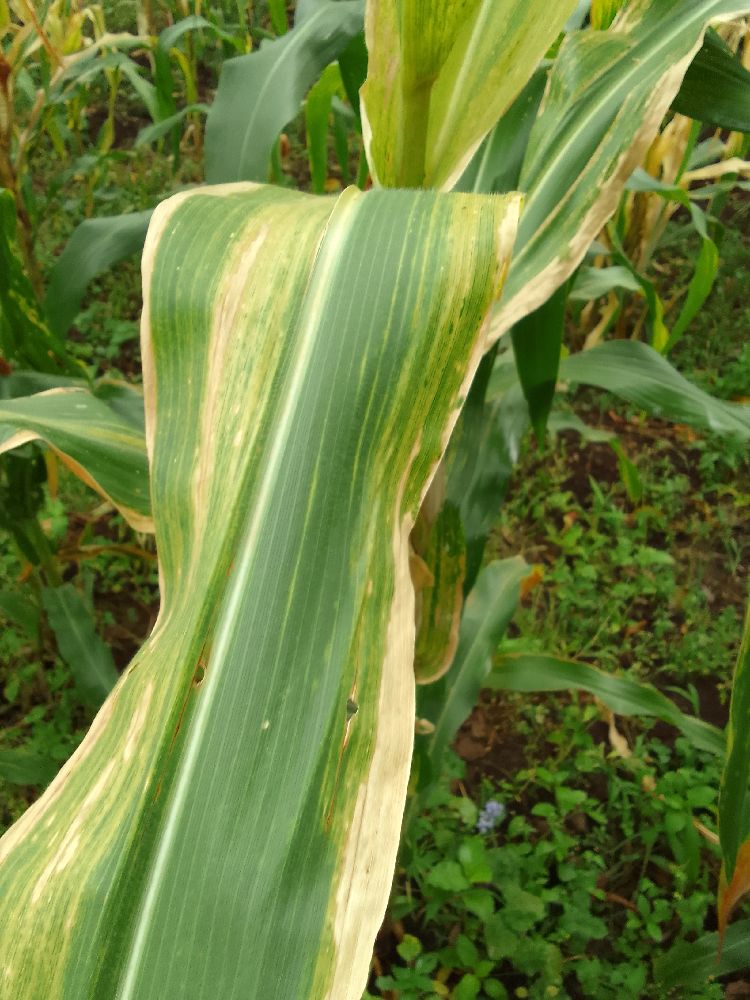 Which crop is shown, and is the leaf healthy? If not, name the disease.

maize, maize lethal necrosis
